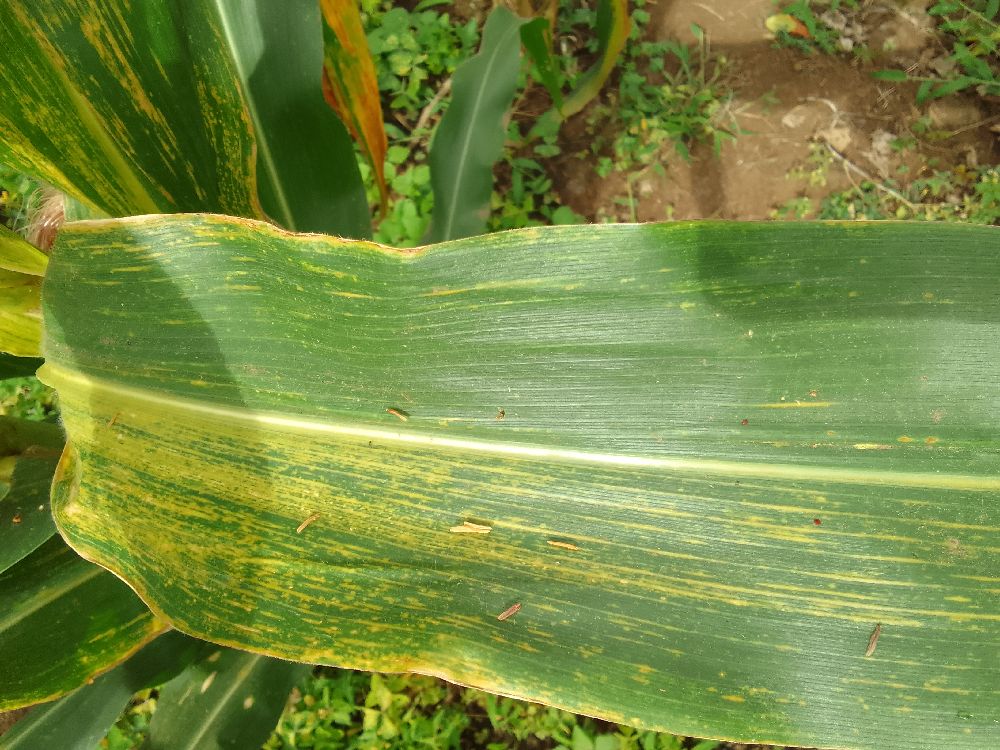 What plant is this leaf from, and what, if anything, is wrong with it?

maize, maize lethal necrosis
